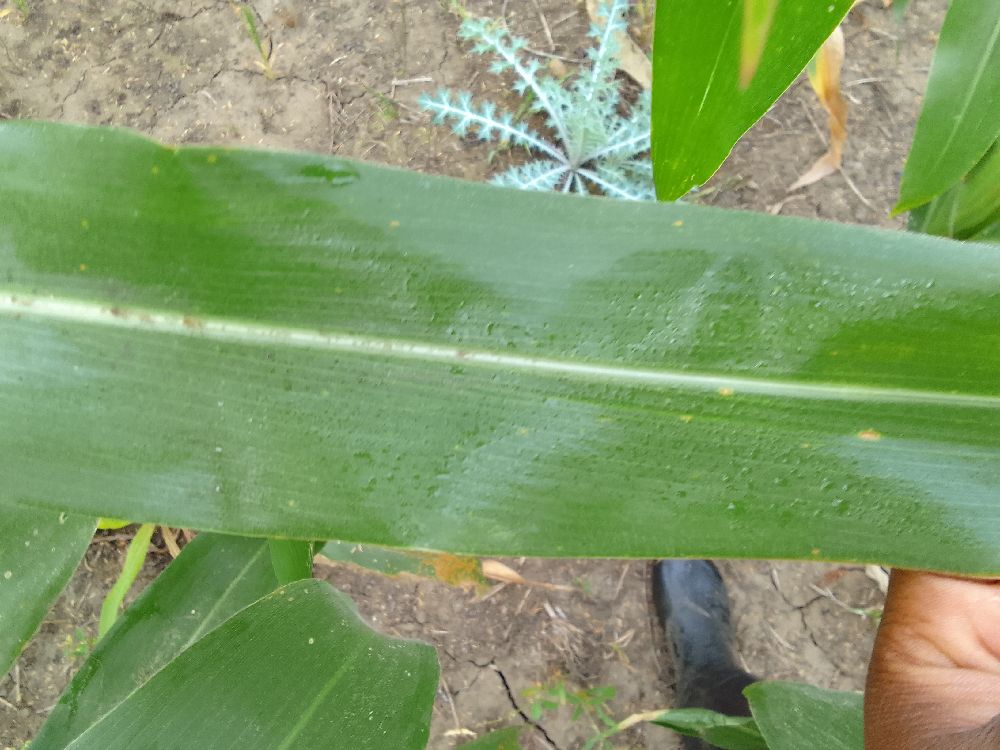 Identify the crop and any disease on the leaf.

maize, healthy
